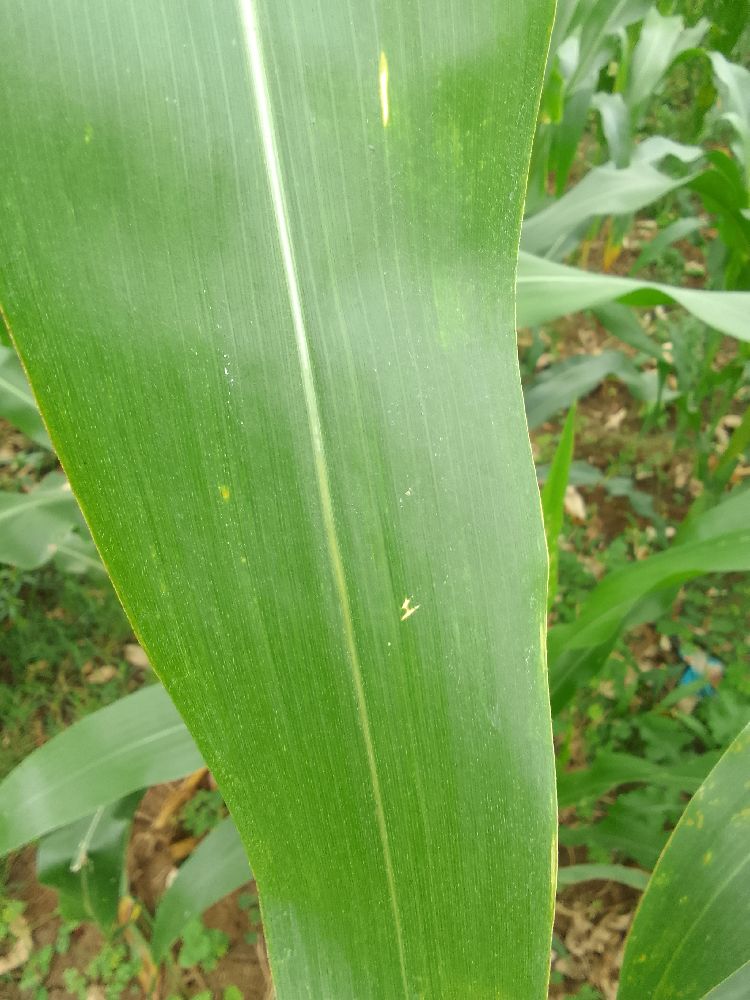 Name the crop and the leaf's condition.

maize, healthy
